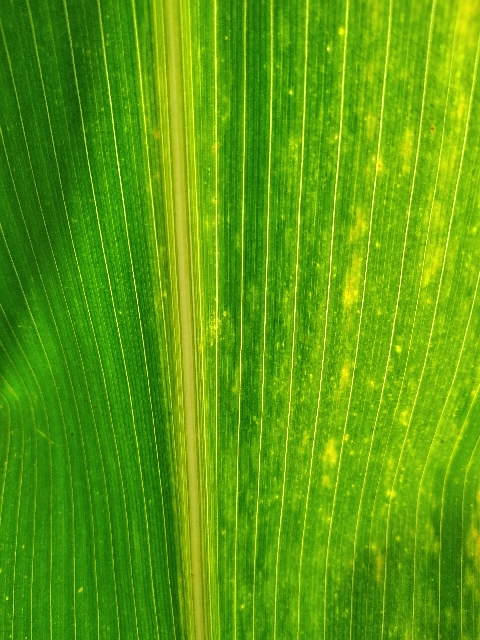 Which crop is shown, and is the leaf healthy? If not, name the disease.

maize, maize lethal necrosis
